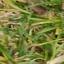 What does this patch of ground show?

grass
